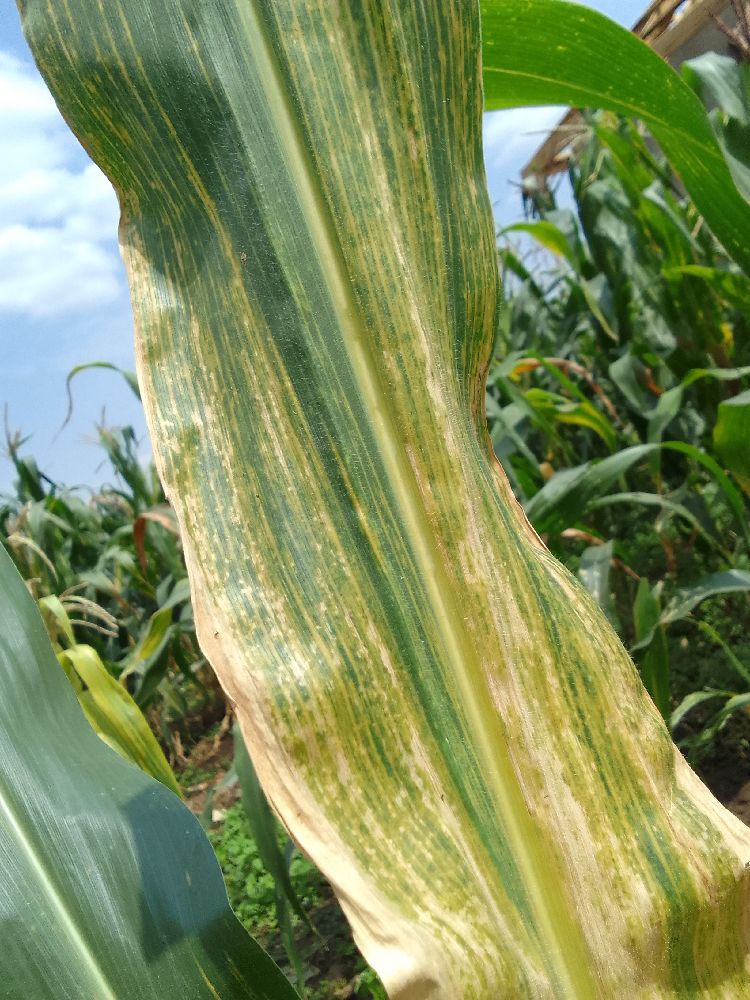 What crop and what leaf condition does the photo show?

maize, maize lethal necrosis
